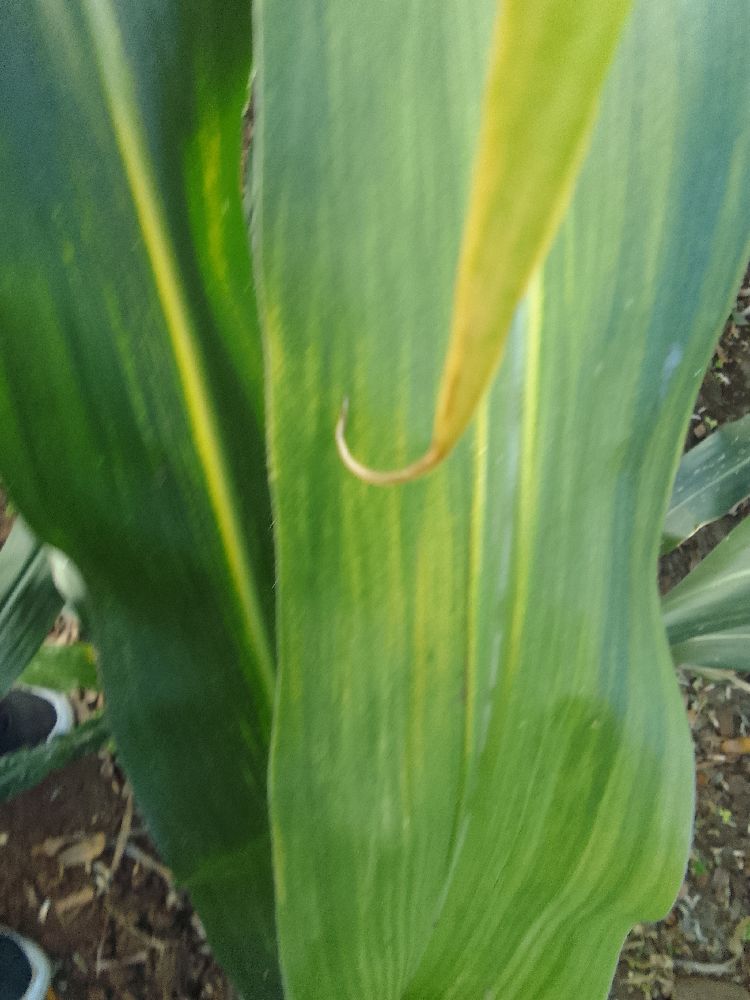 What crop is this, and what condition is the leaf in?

maize, maize lethal necrosis
